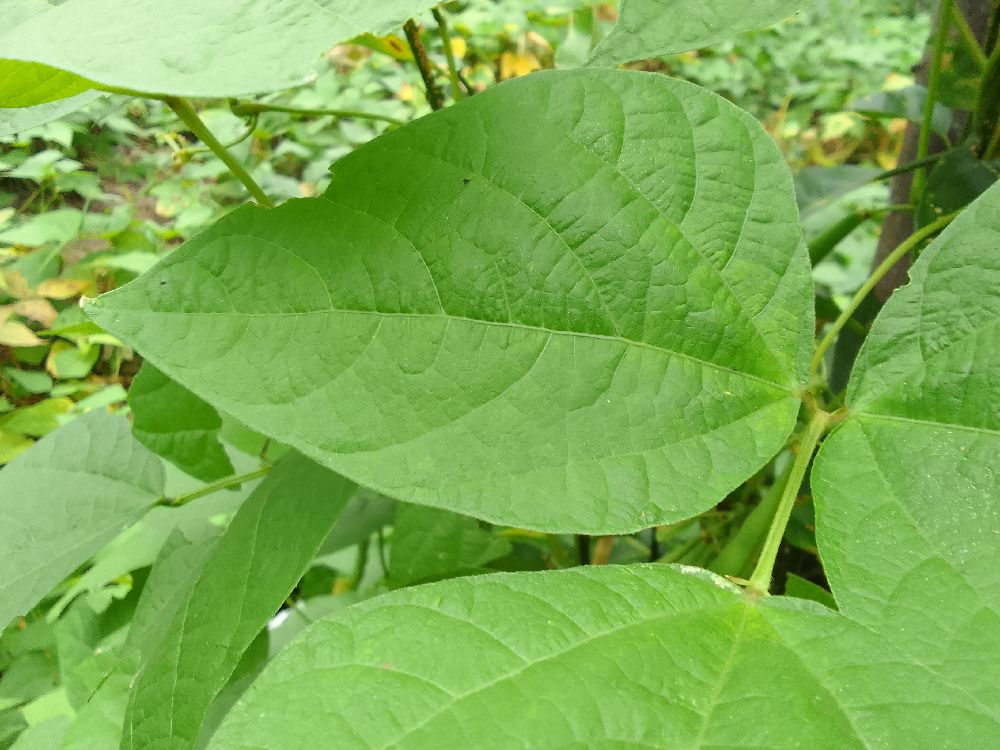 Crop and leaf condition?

common bean, healthy
